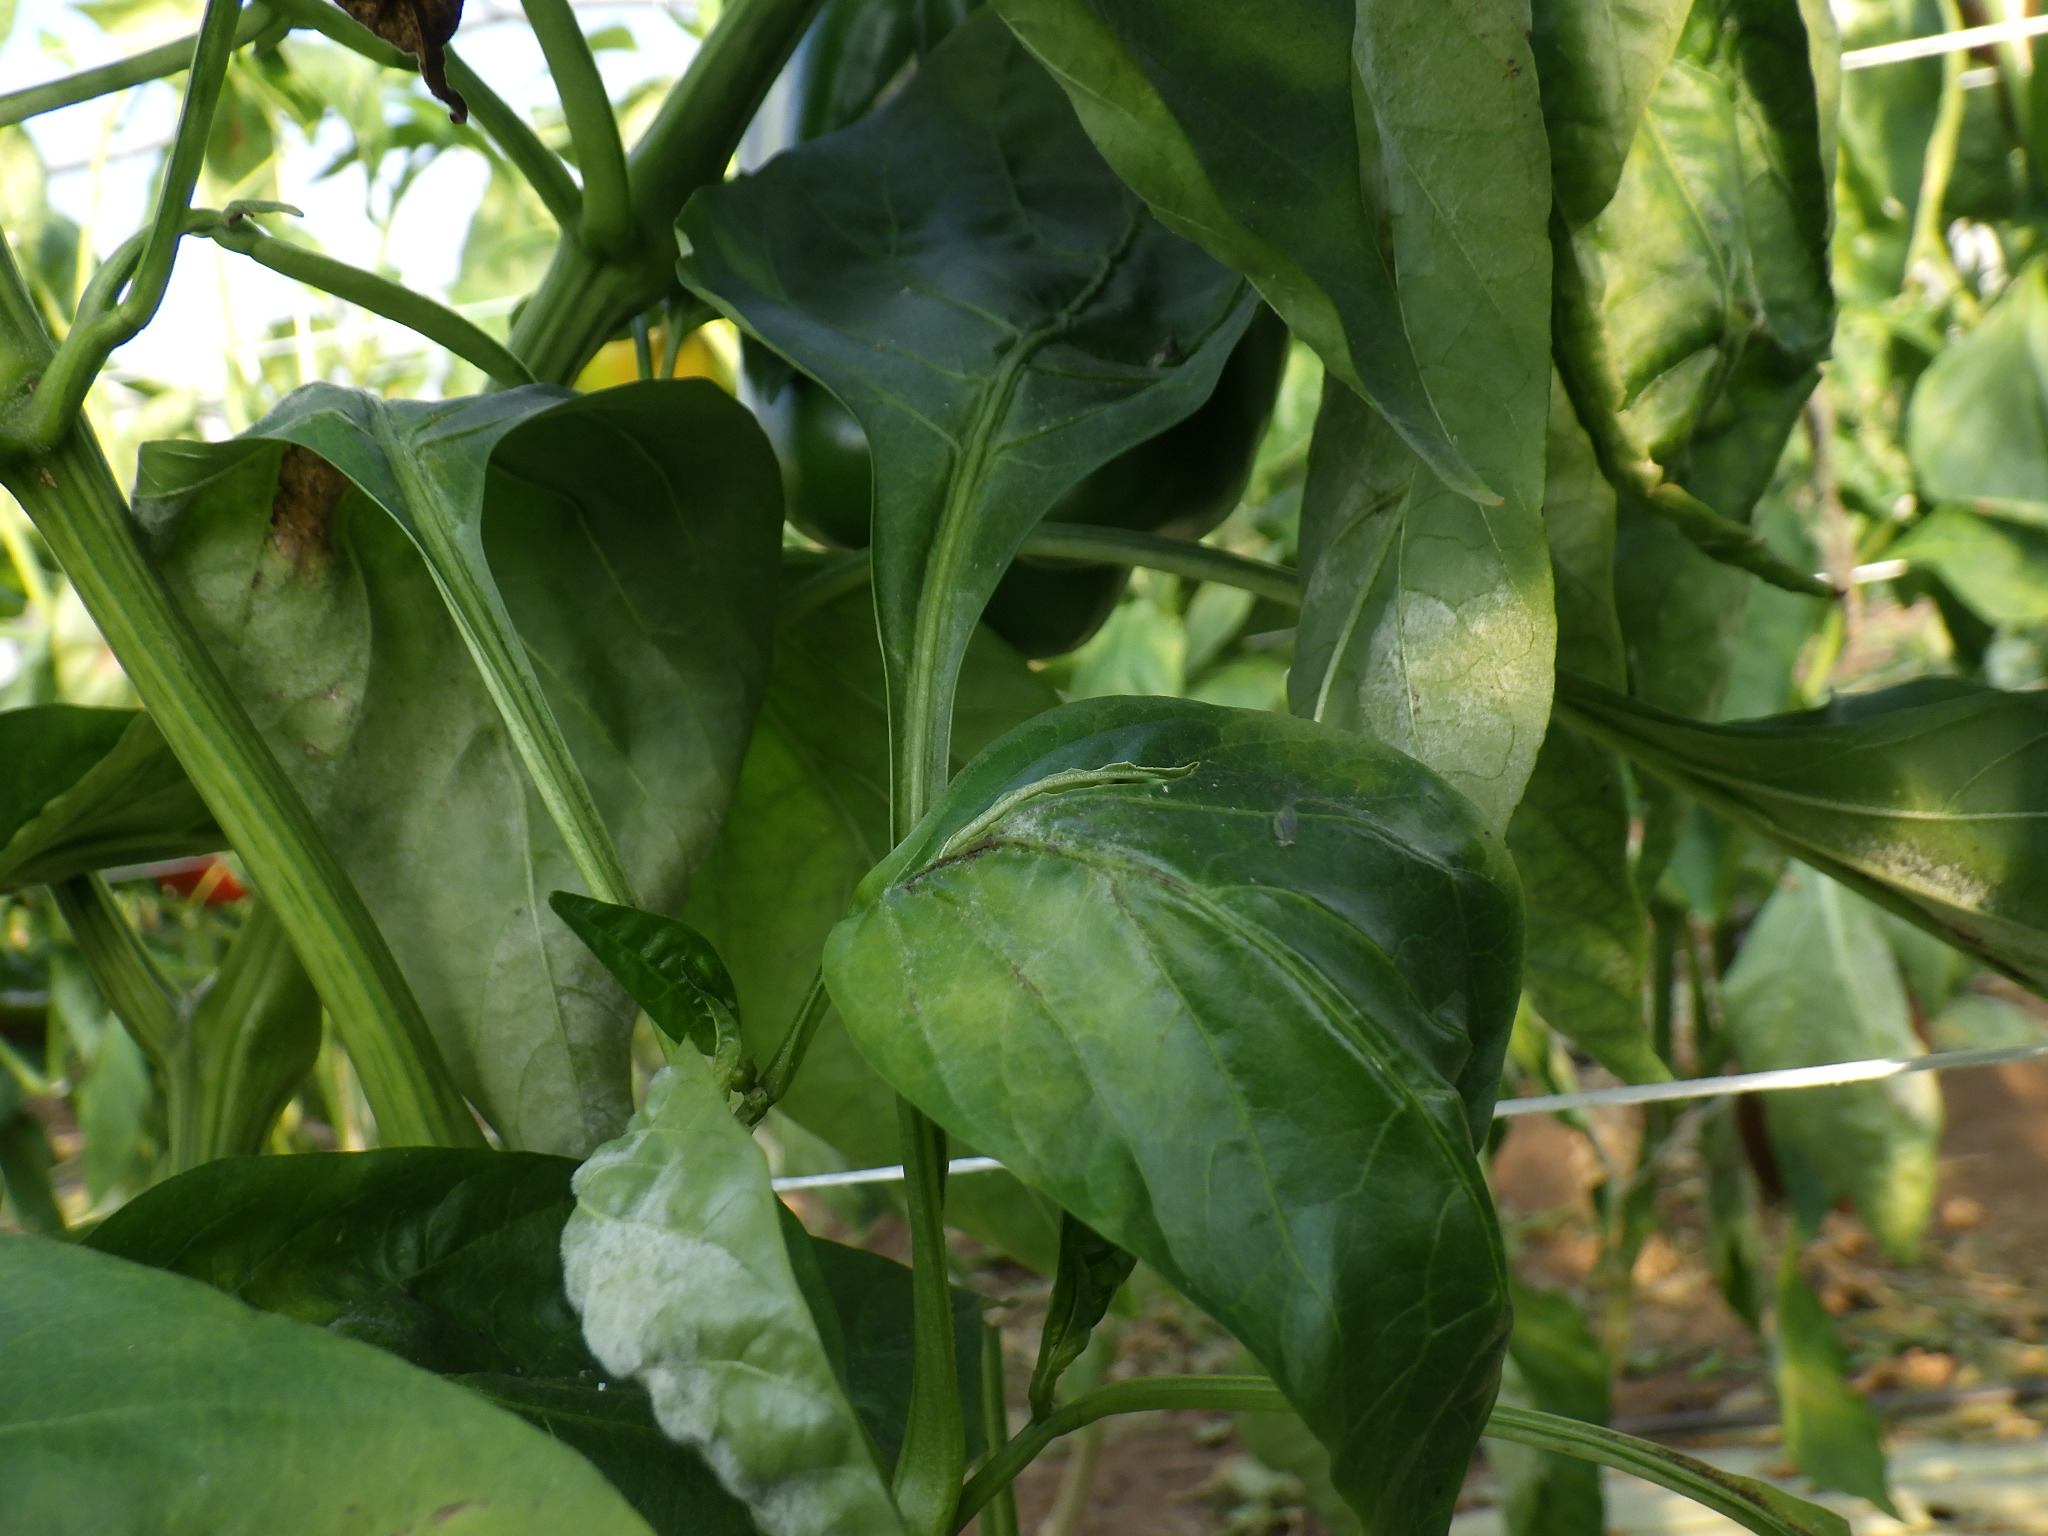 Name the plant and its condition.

bell pepper, downy mildew, powdery mildew
